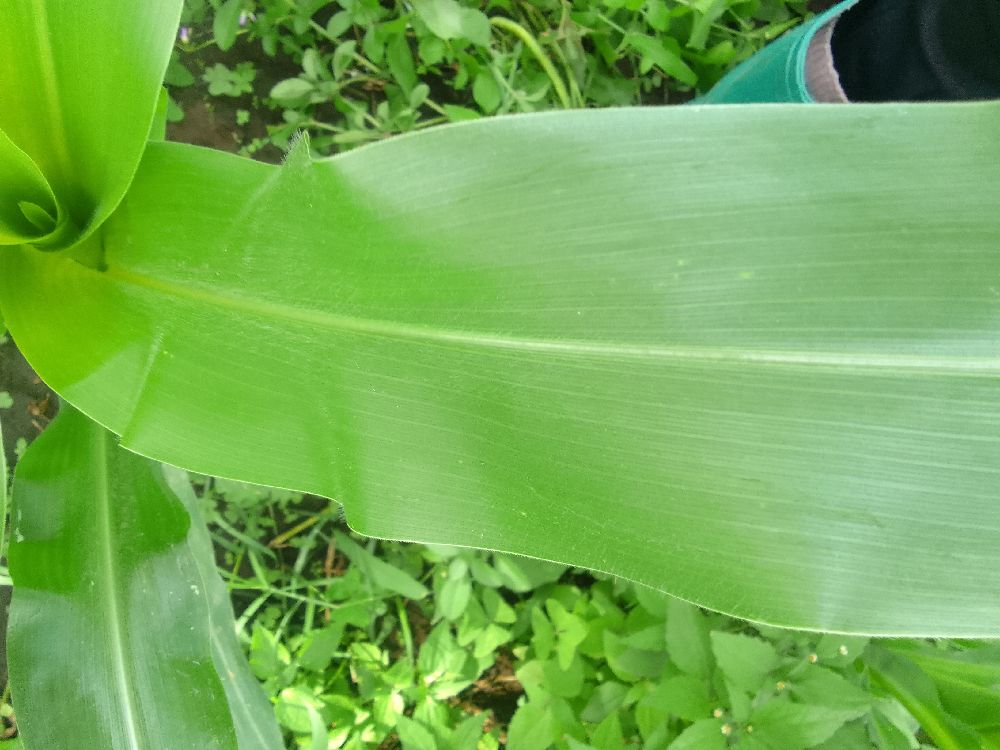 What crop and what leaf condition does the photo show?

maize, healthy
